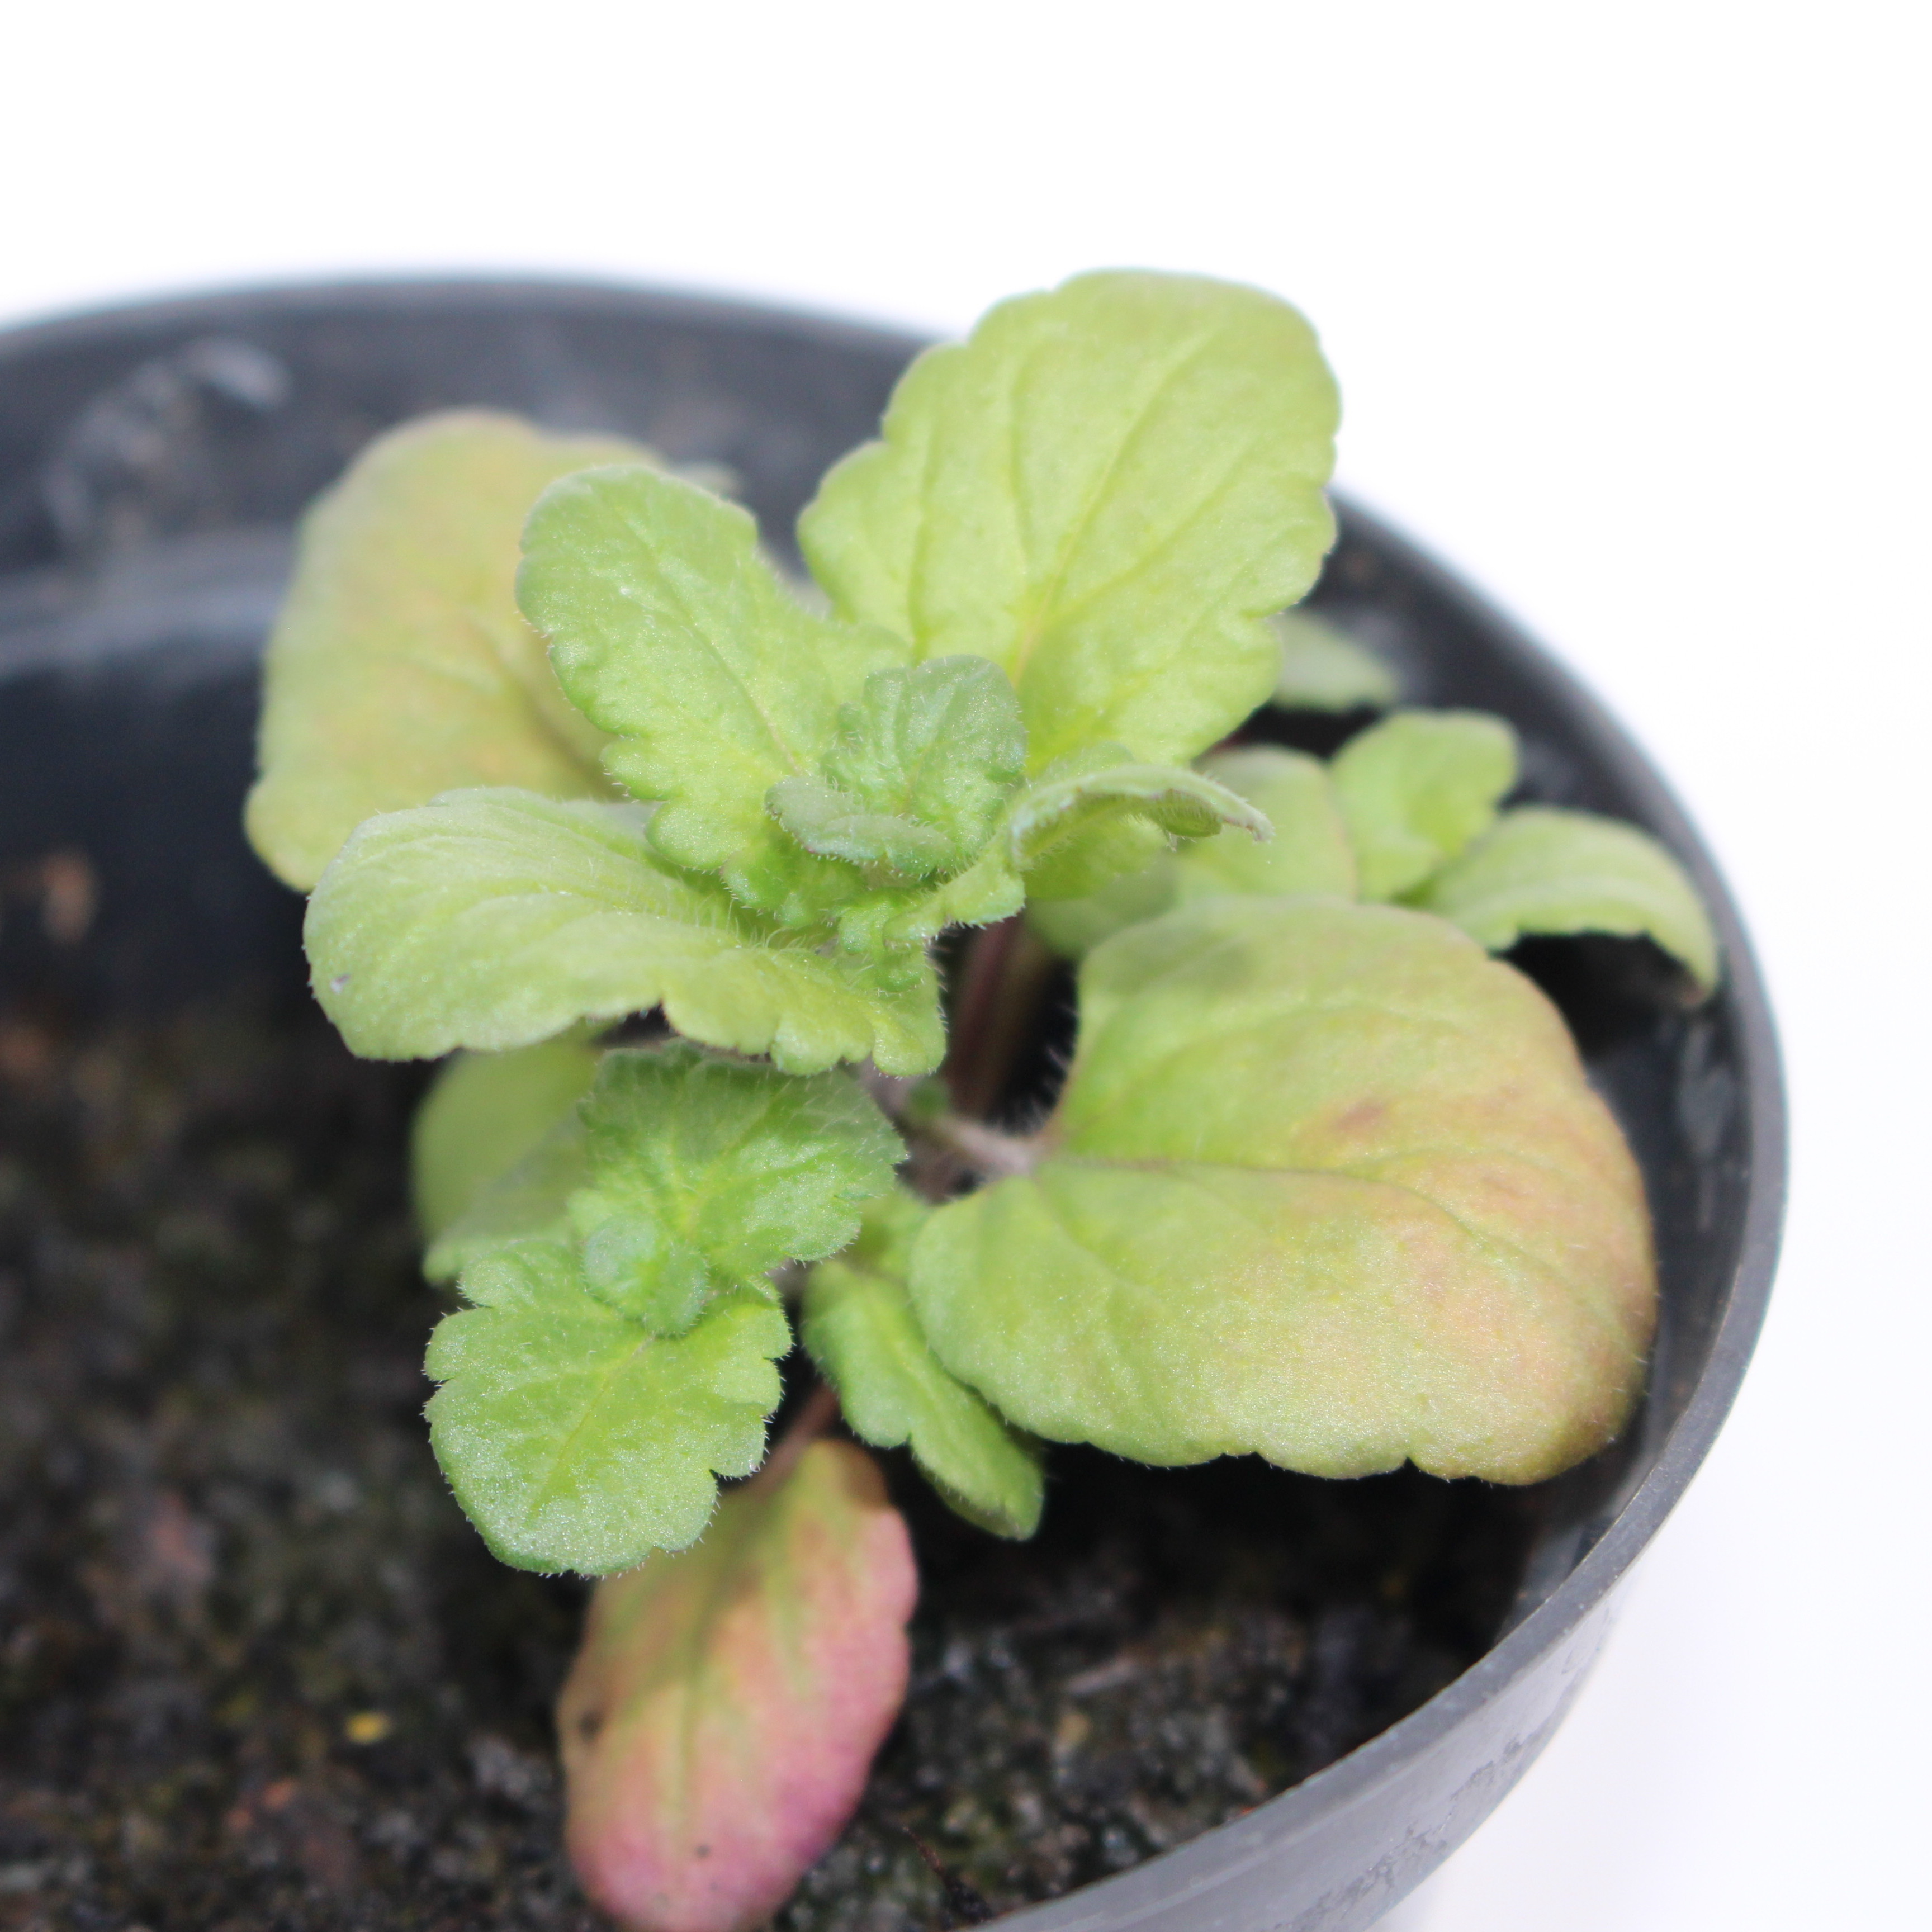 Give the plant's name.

Veronica persica
